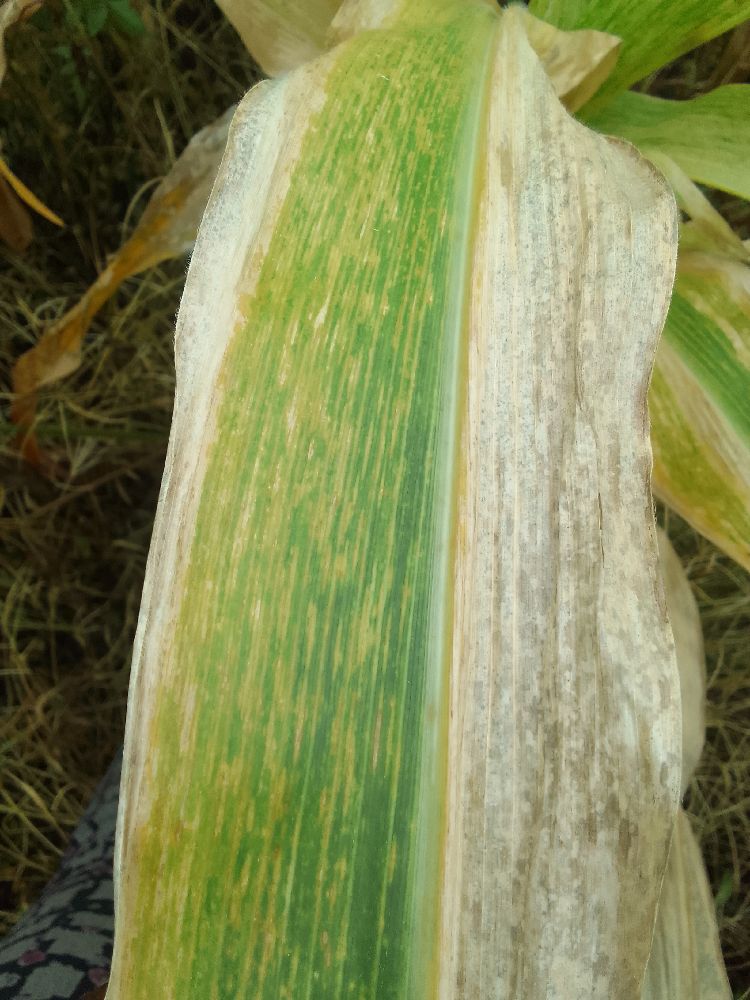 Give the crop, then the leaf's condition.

maize, maize lethal necrosis
